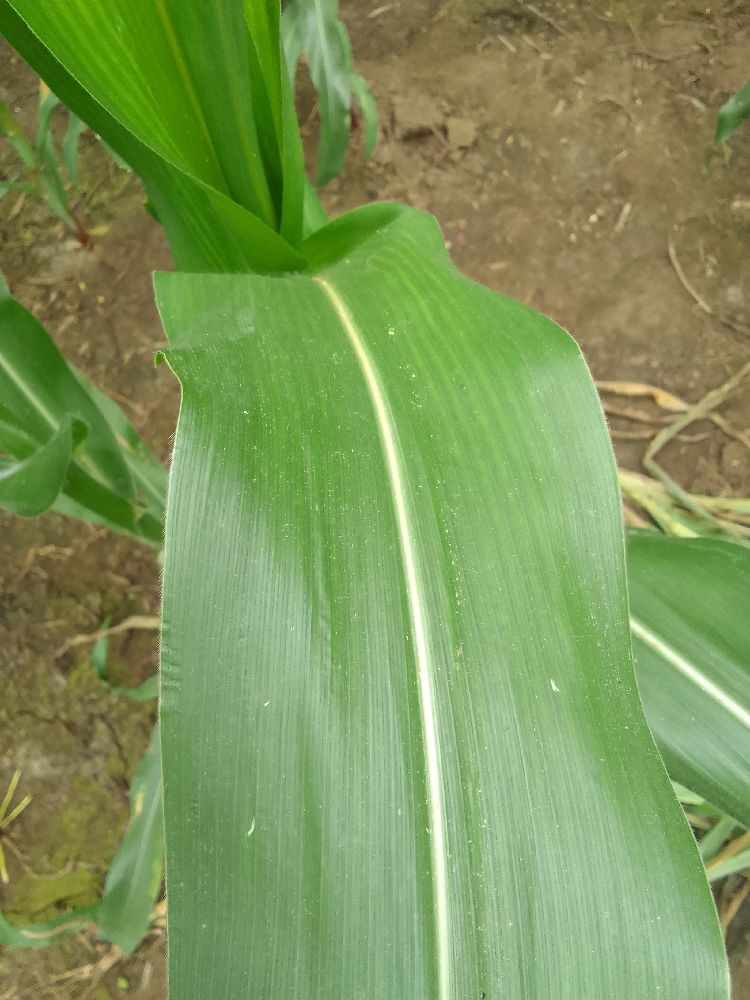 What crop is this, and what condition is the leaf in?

maize, healthy
